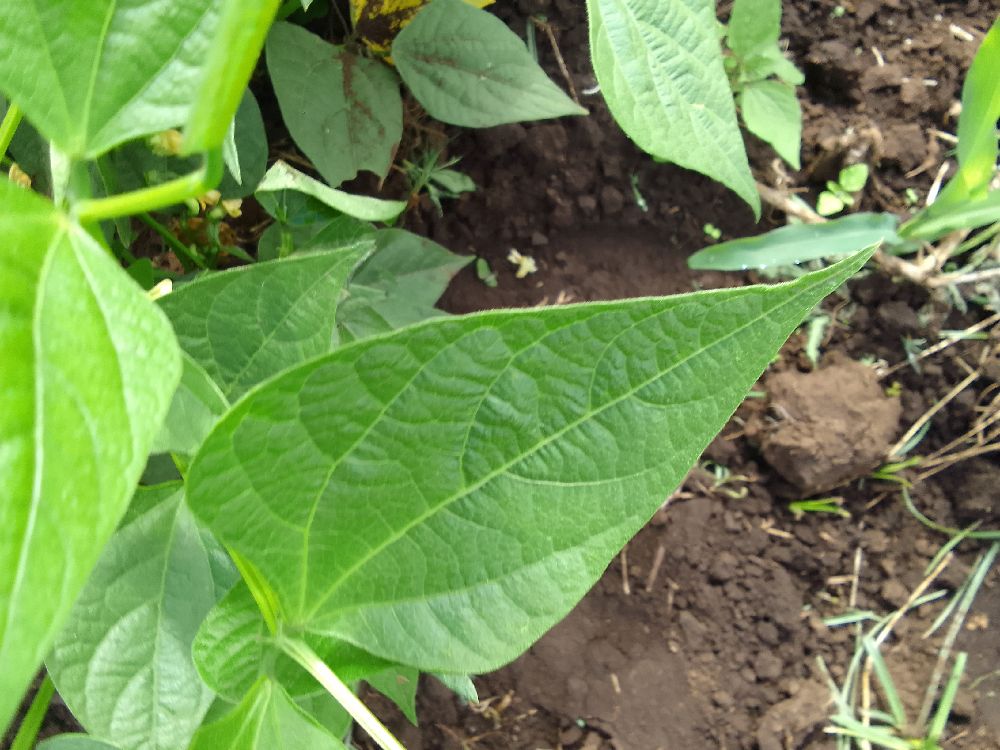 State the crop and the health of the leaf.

common bean, healthy
